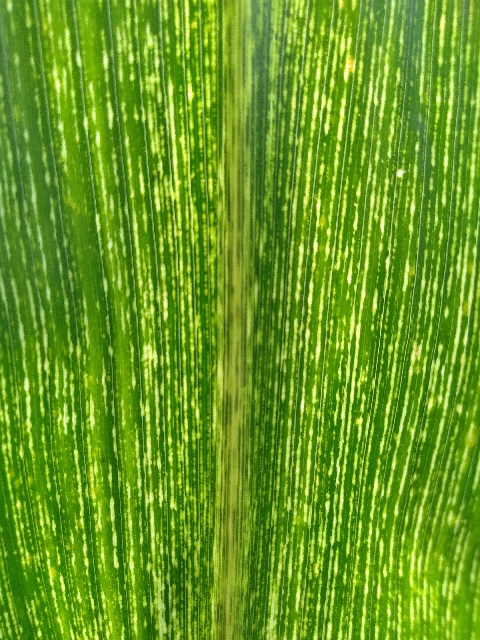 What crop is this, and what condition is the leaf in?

maize, maize streak virus
